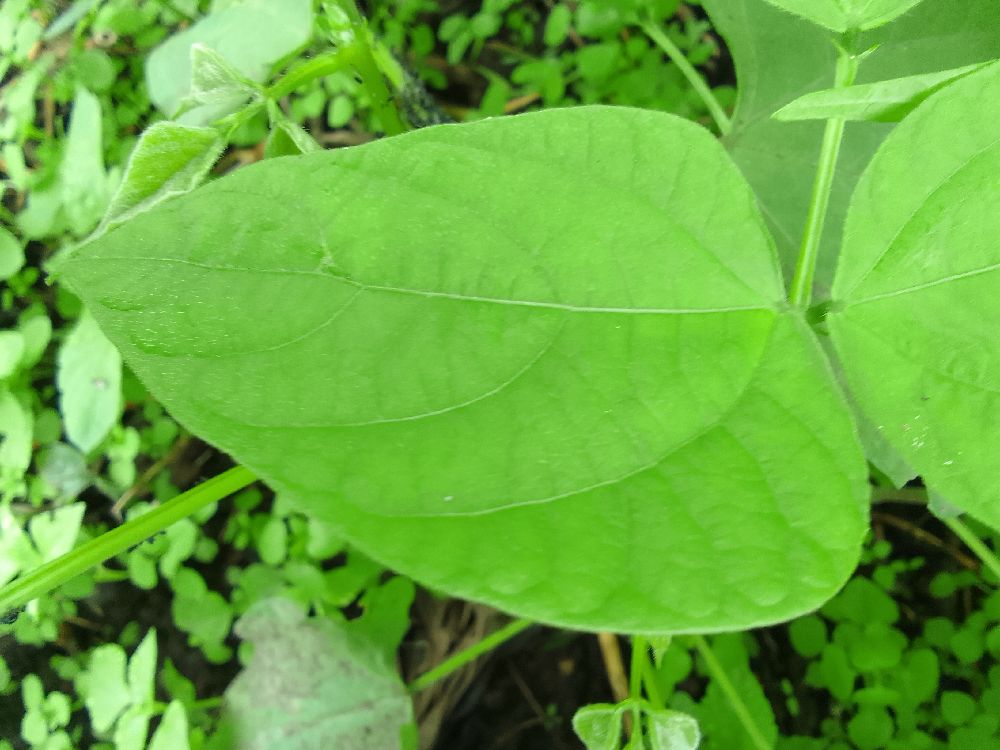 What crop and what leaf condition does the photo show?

common bean, healthy
